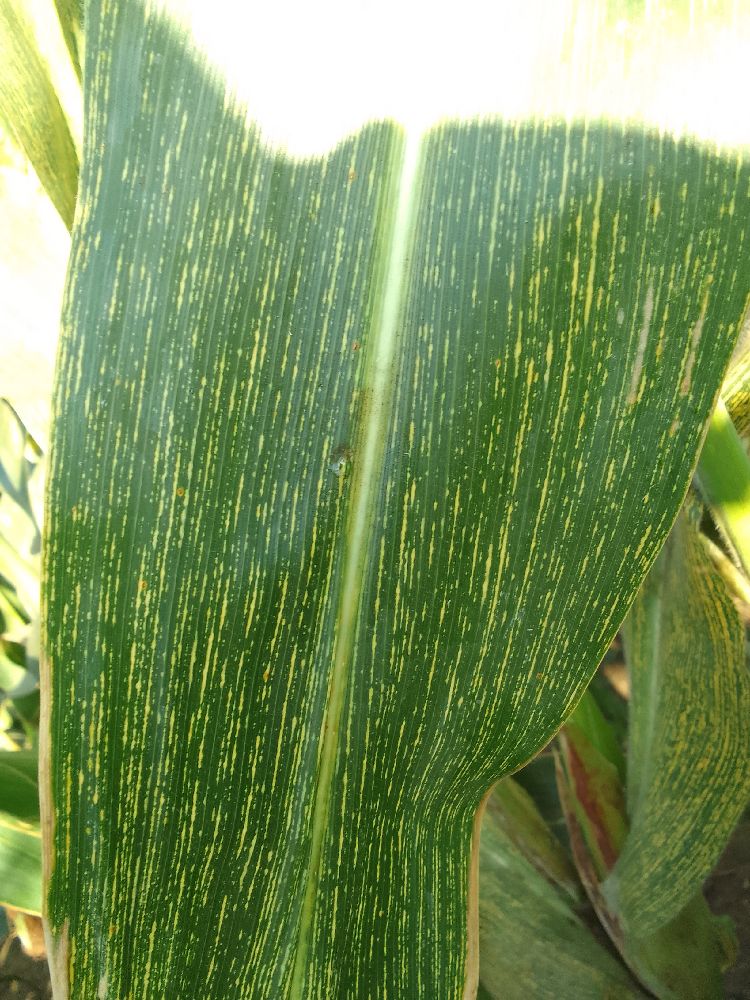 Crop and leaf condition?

maize, maize streak virus
